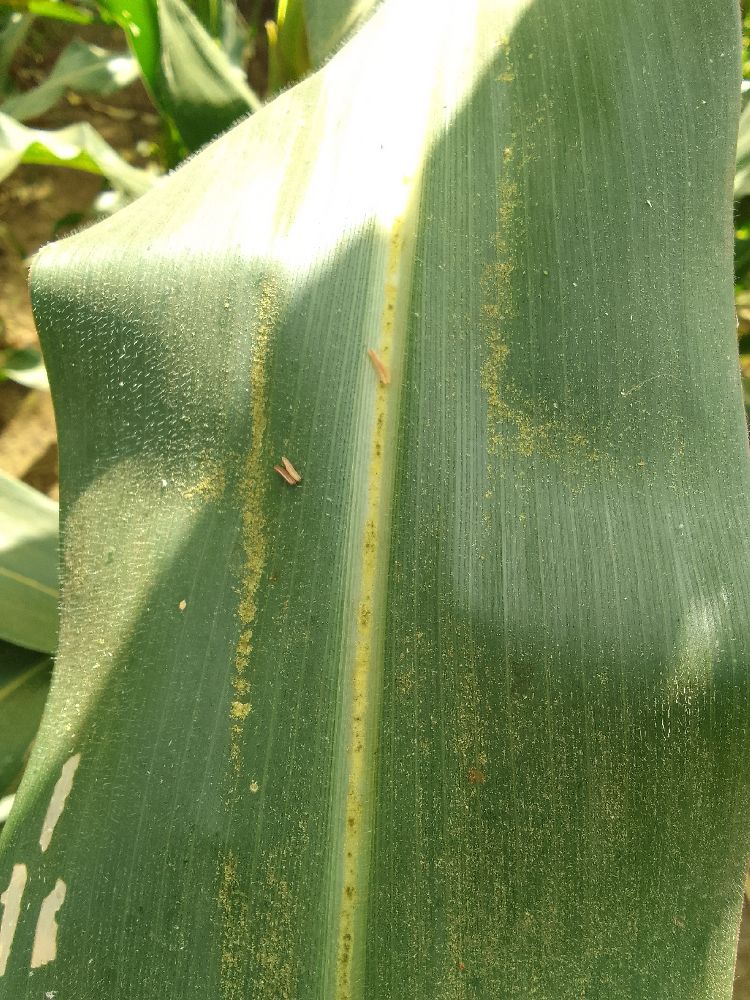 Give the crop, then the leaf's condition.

maize, healthy
